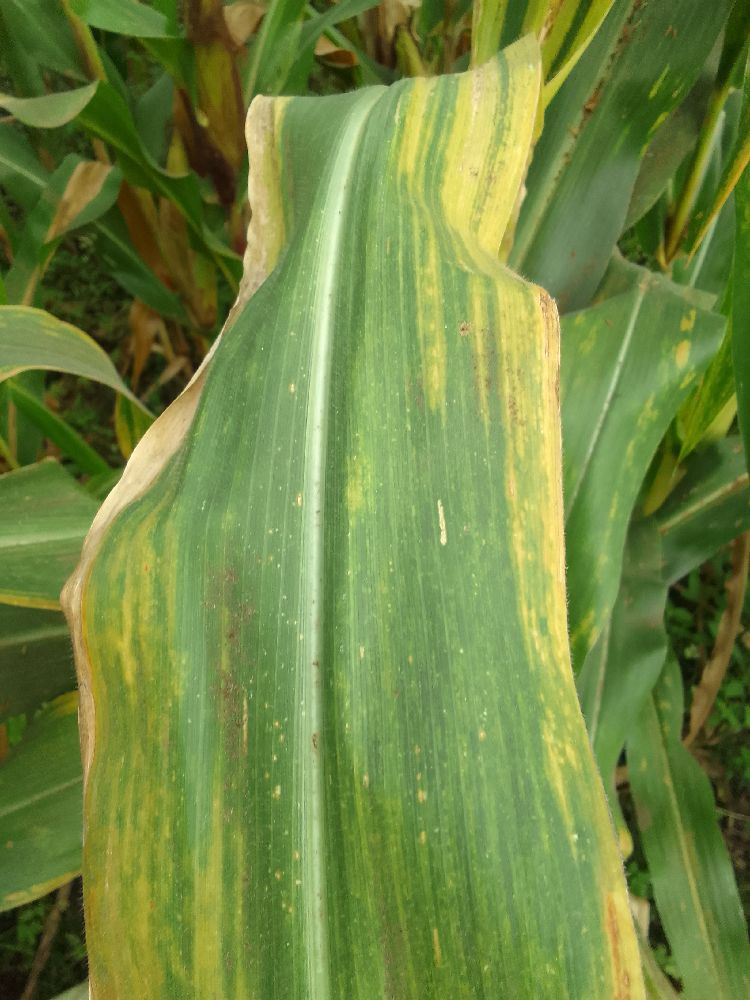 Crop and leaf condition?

maize, maize lethal necrosis
